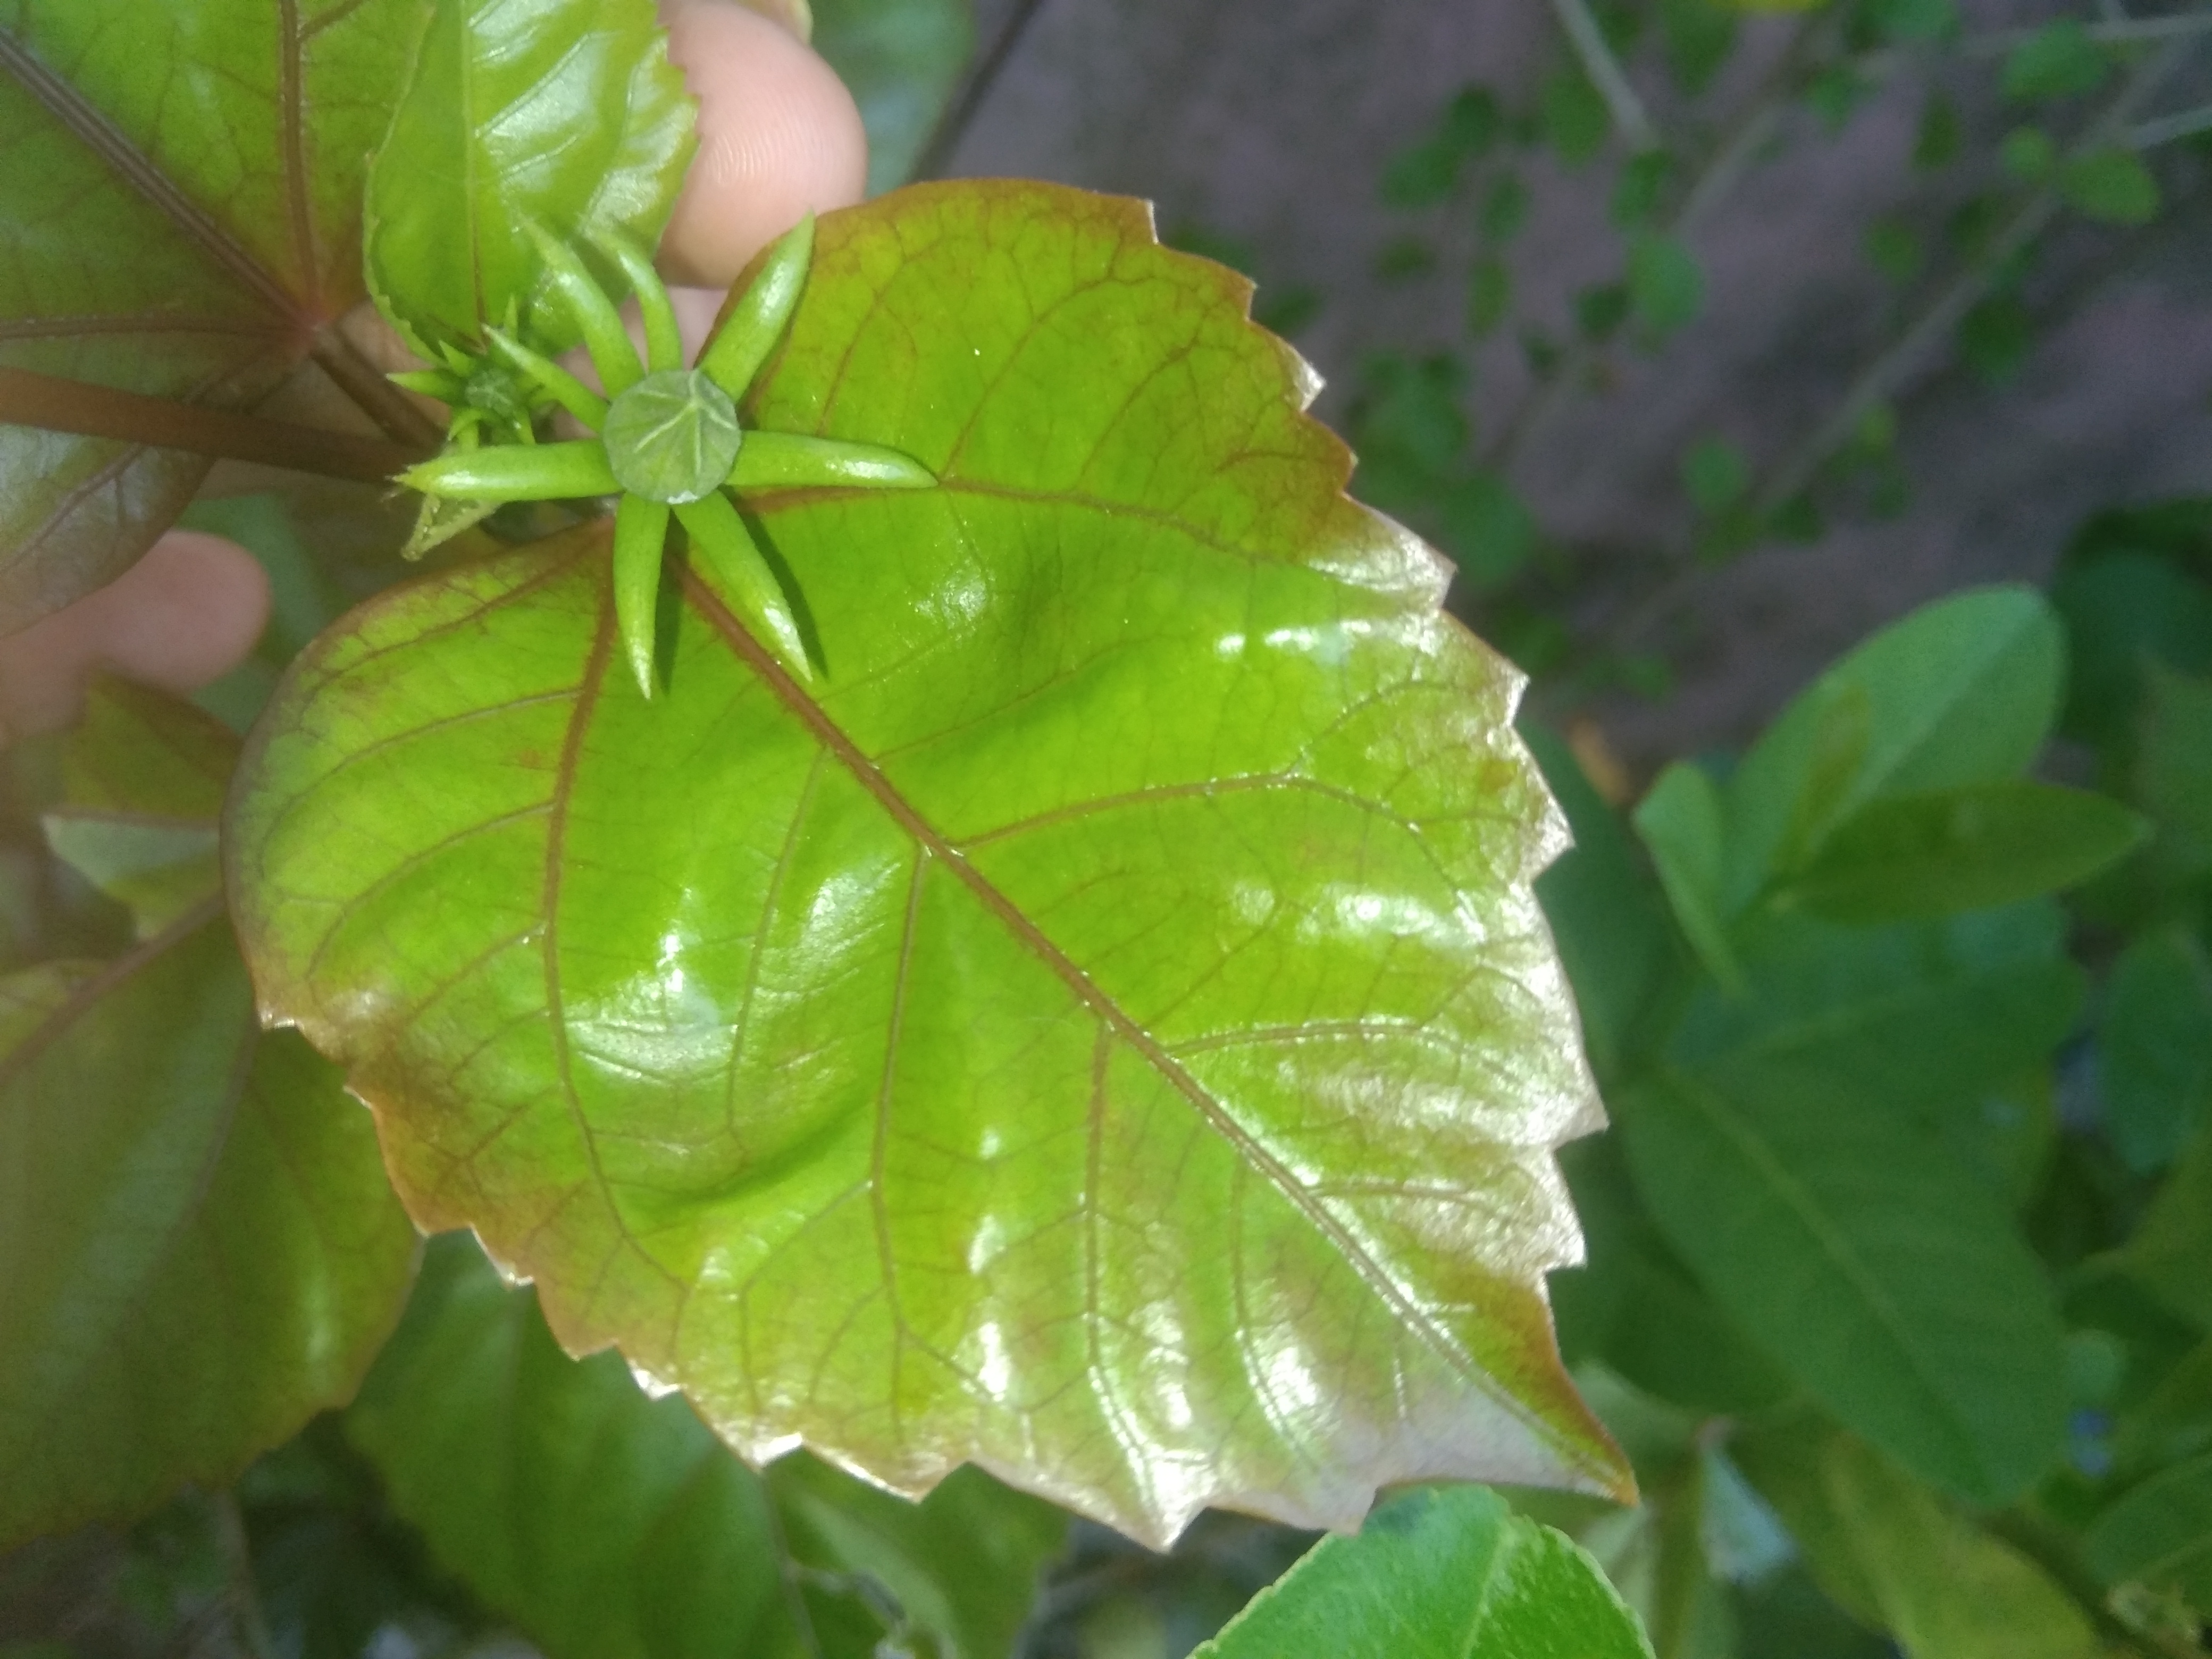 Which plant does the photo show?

hibiscus
